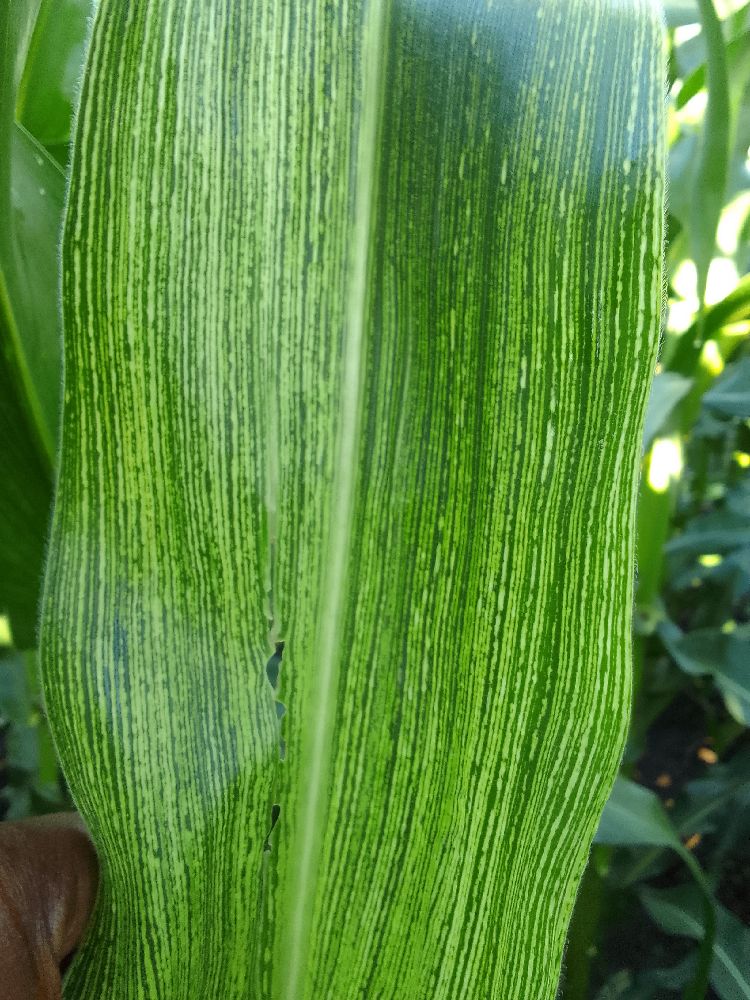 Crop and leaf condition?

maize, maize streak virus
